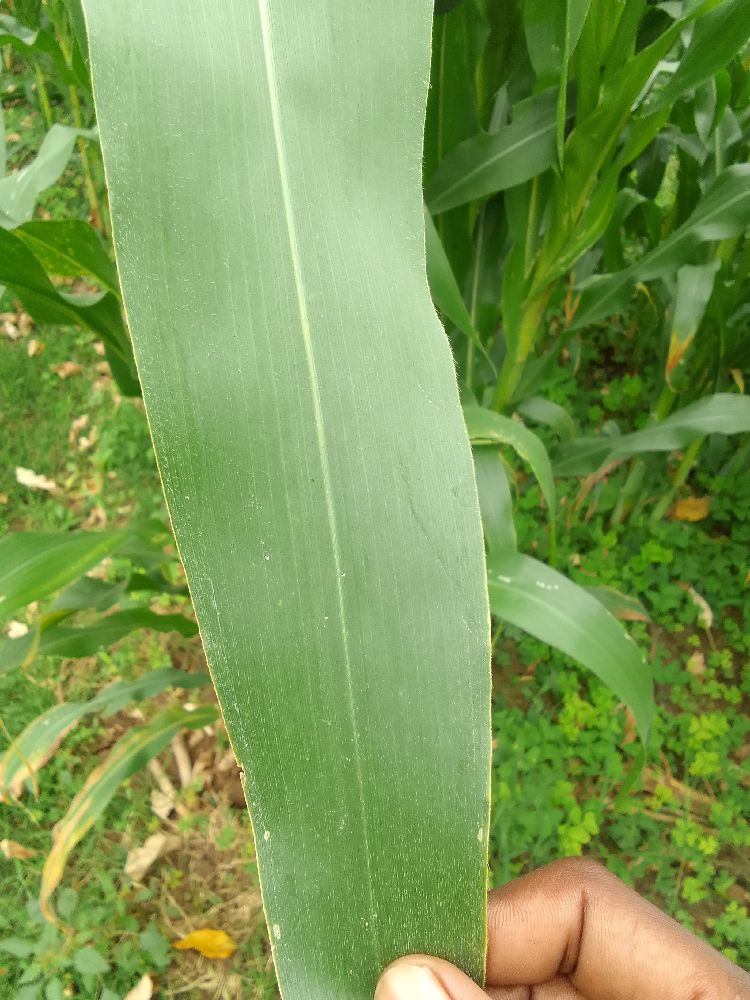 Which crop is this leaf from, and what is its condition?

maize, healthy
